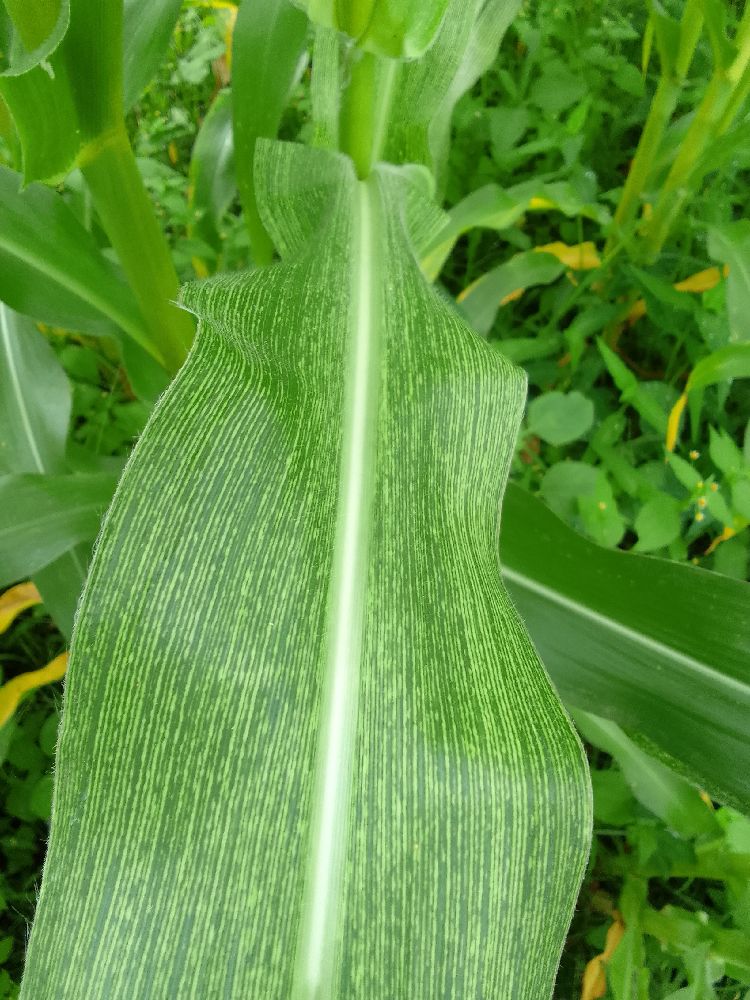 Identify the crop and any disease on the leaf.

maize, maize streak virus
